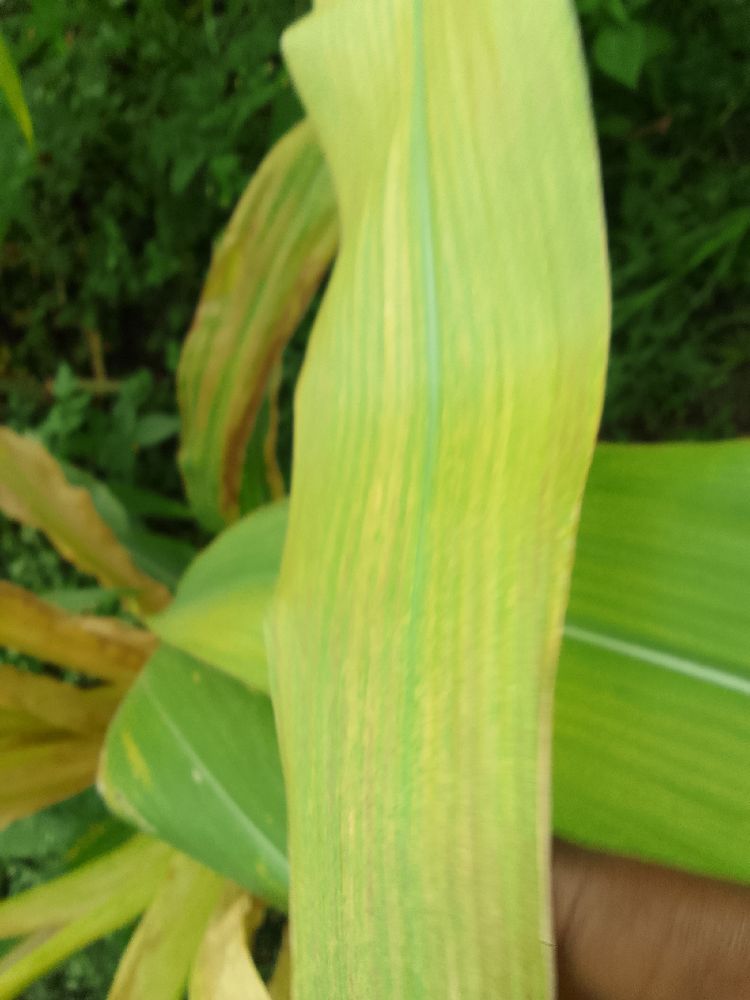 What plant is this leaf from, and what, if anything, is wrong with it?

maize, maize lethal necrosis
